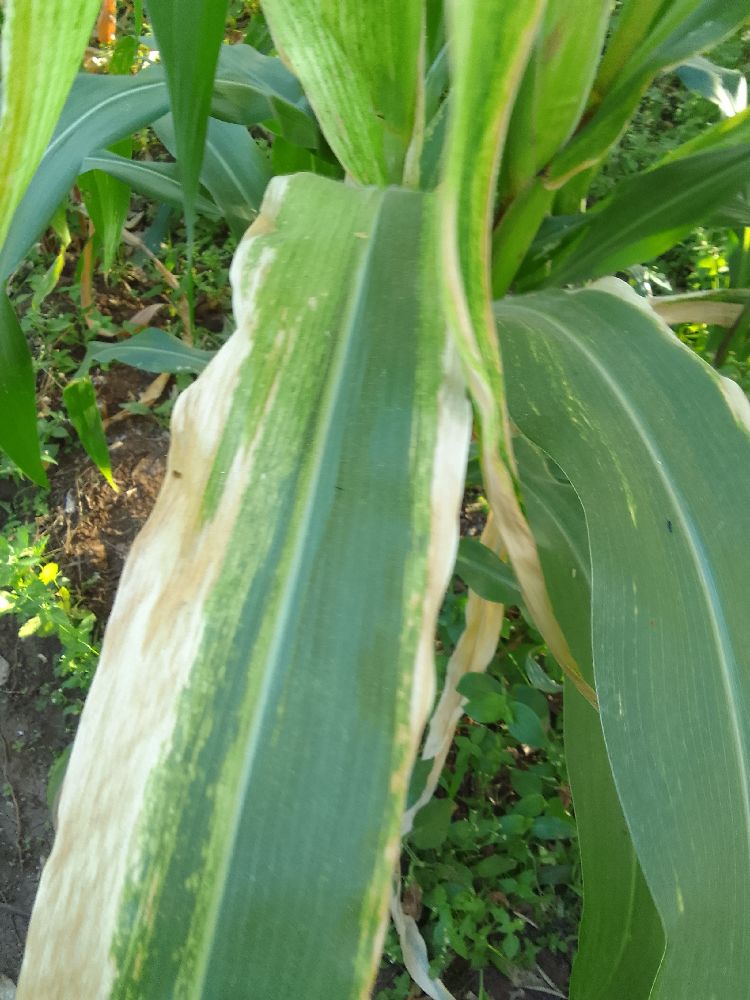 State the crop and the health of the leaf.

maize, maize lethal necrosis
